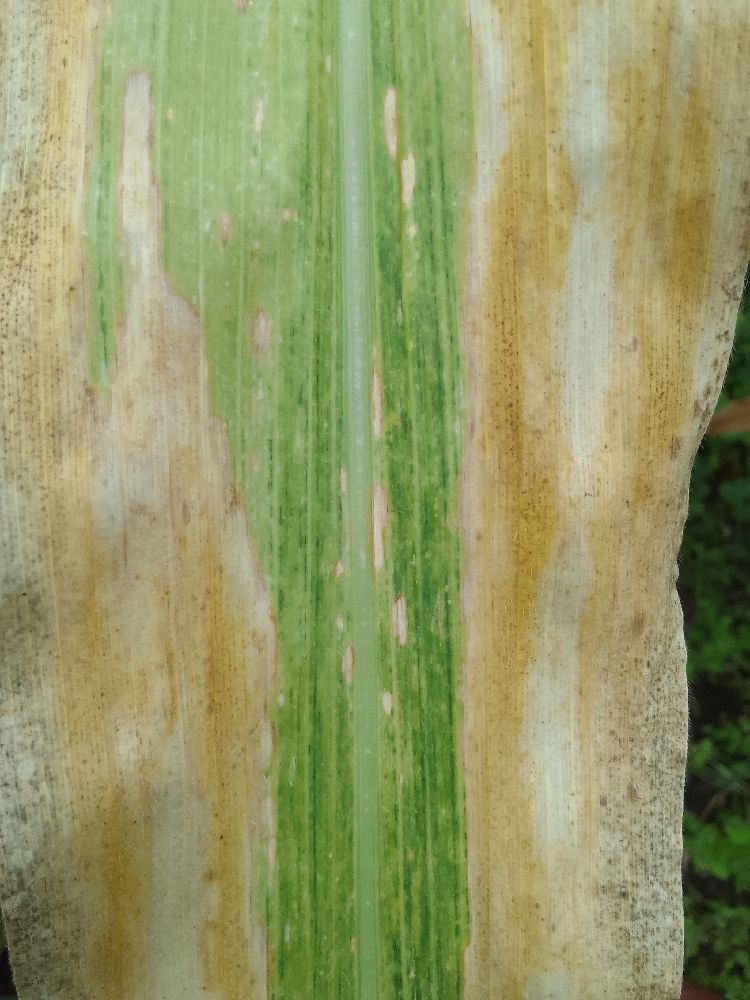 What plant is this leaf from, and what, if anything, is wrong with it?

maize, maize lethal necrosis
